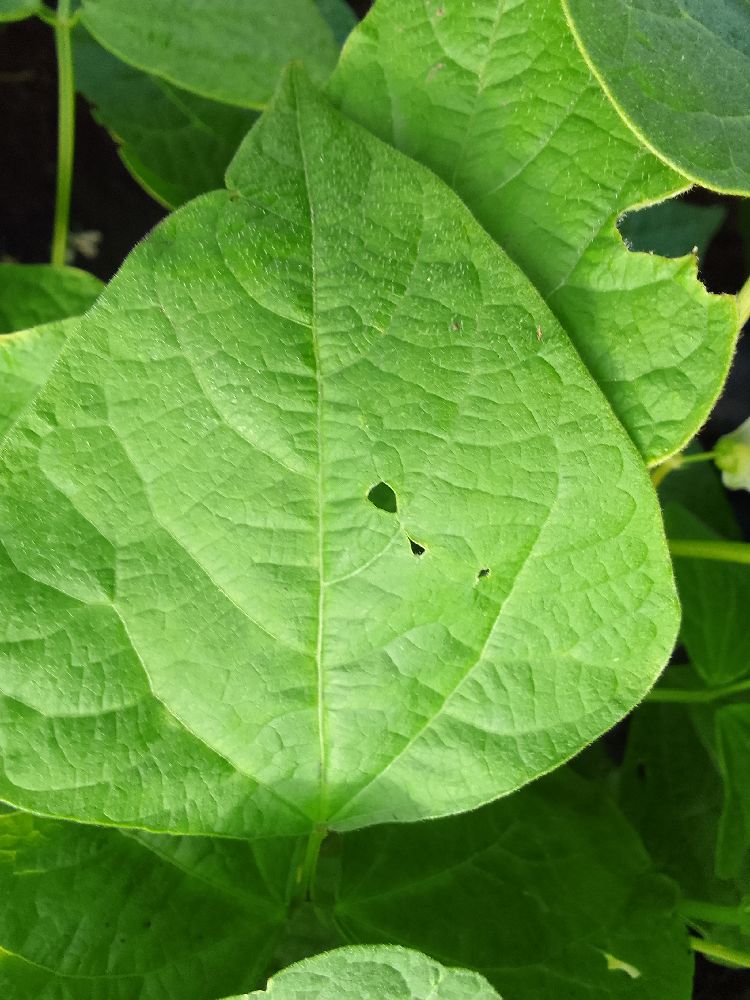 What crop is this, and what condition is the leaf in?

common bean, healthy
